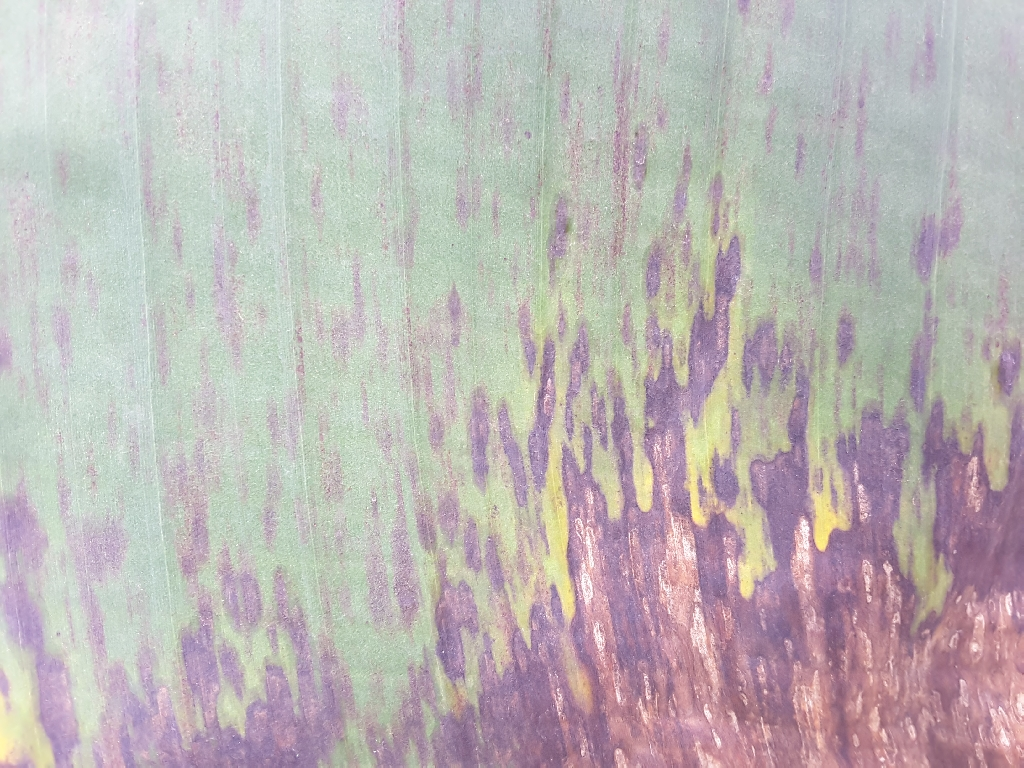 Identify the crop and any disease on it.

banana, black sigatoka
